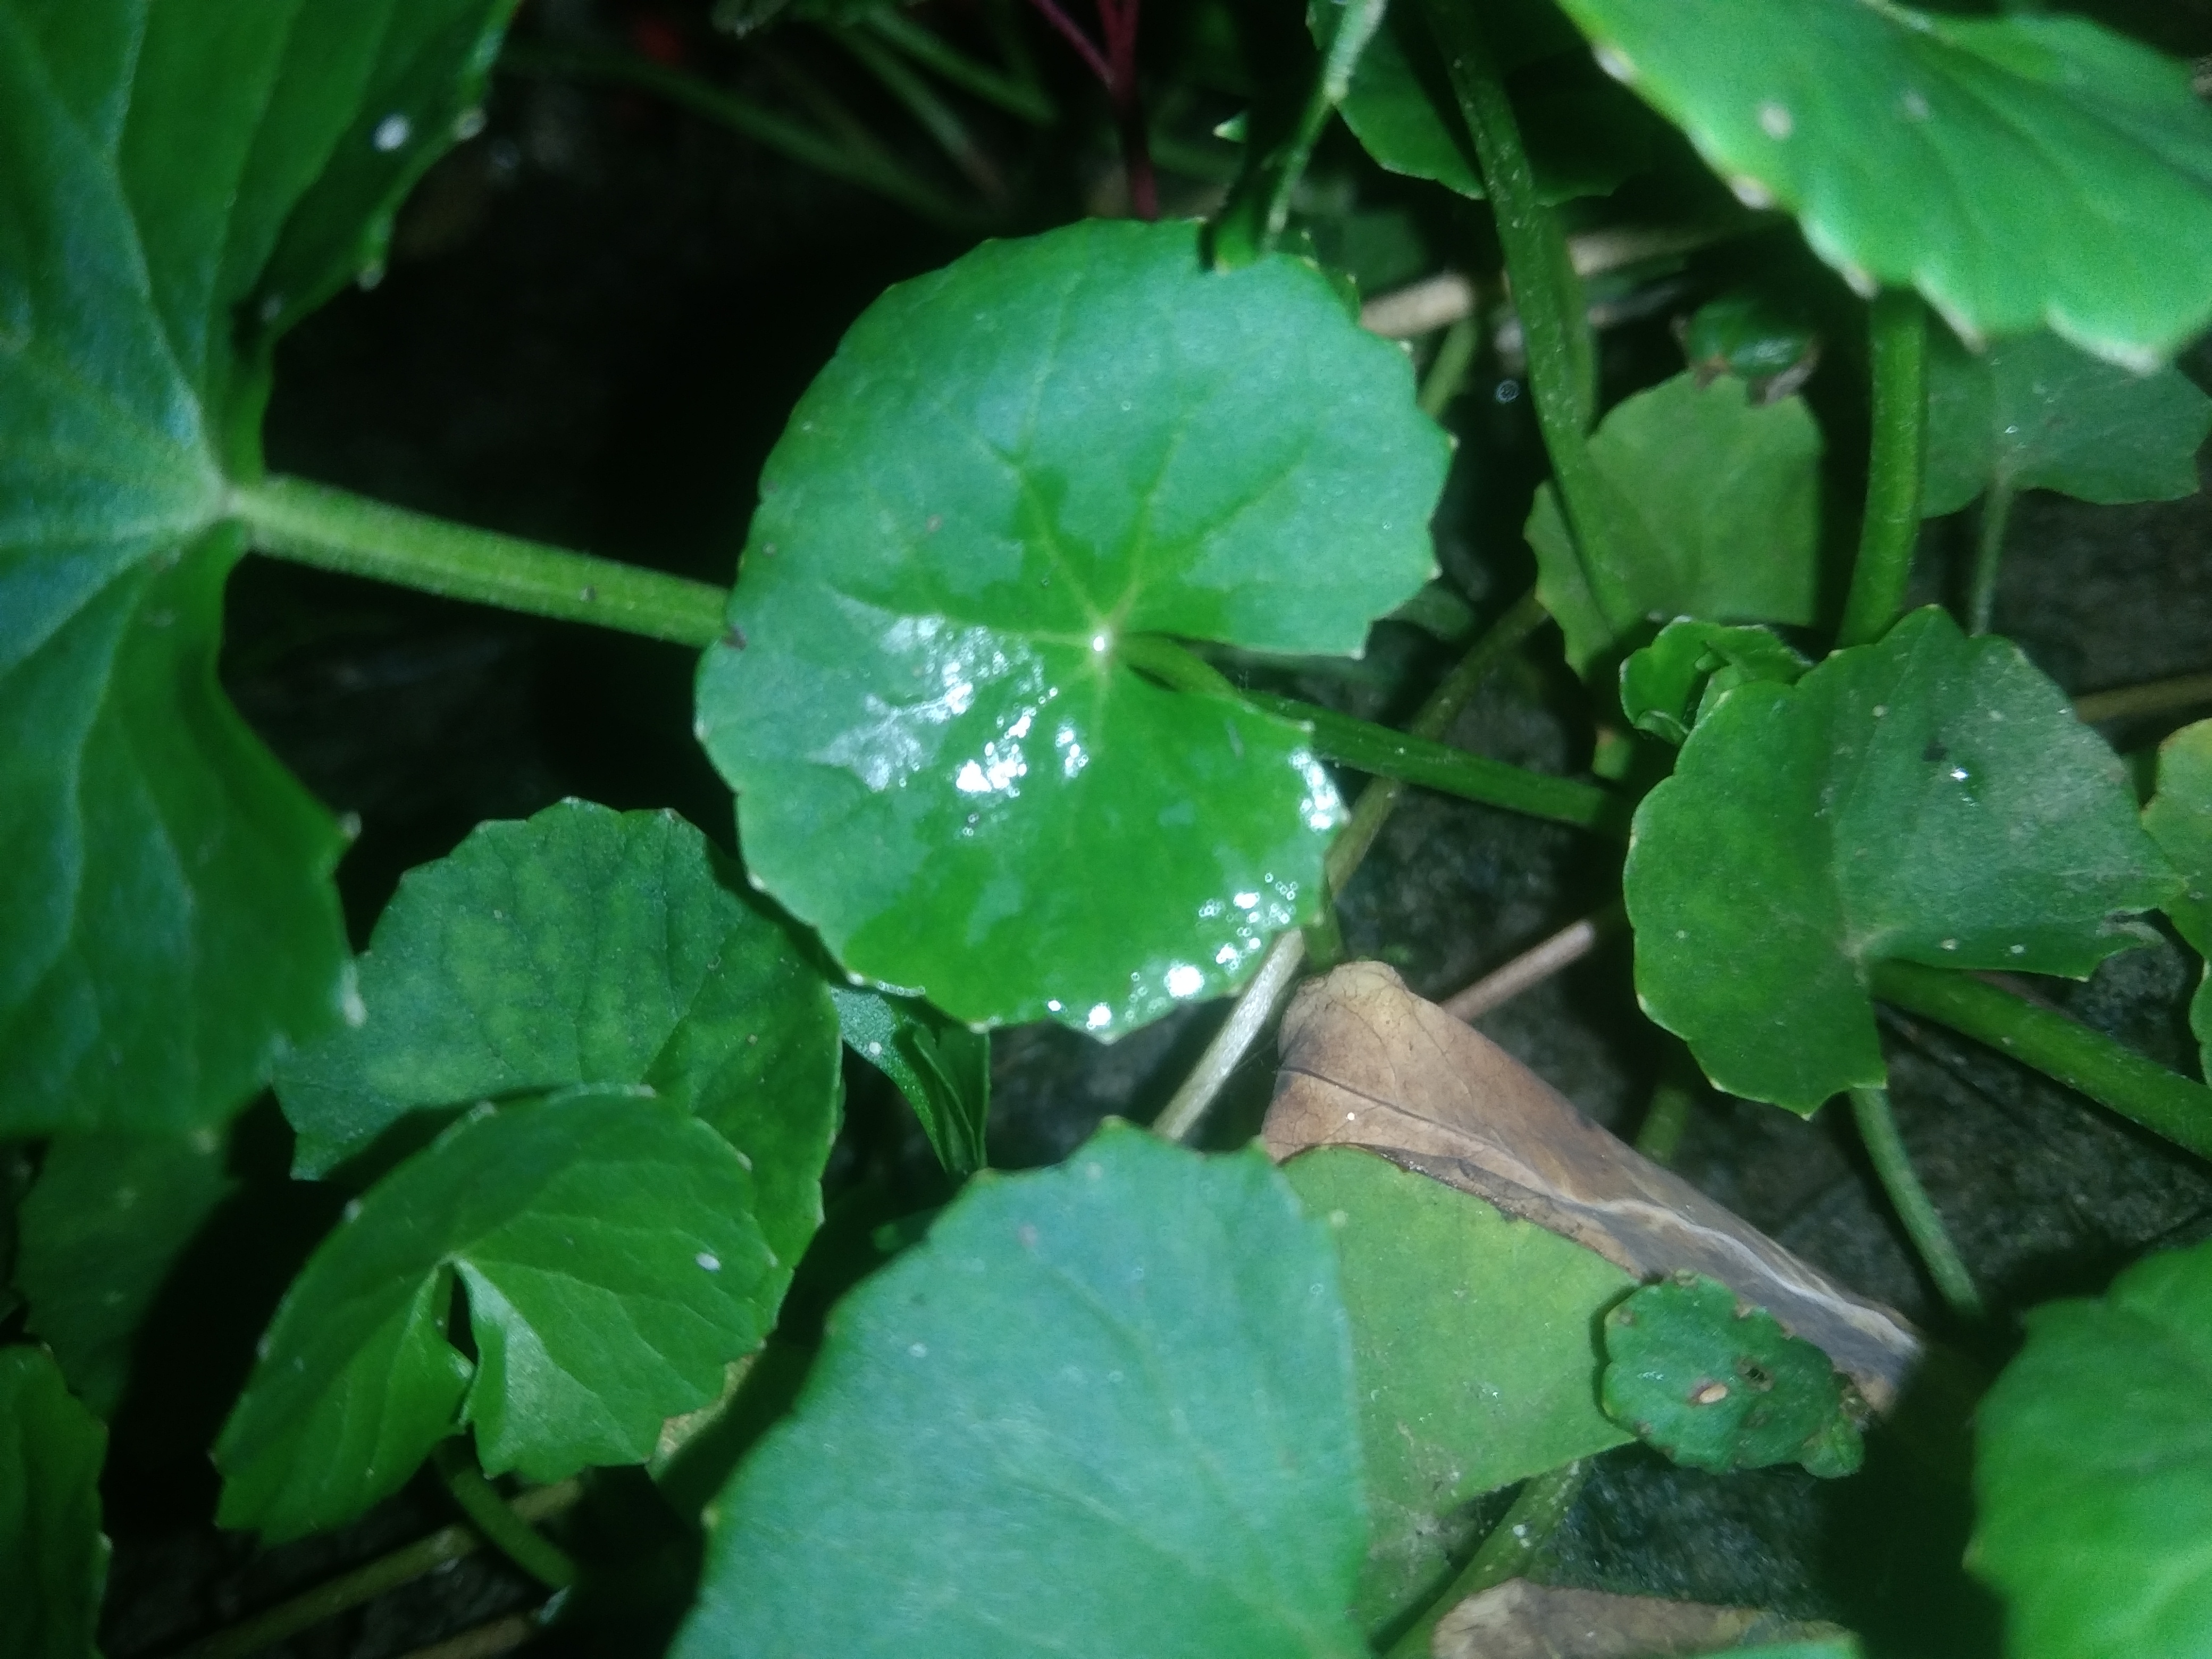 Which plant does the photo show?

thankuni
